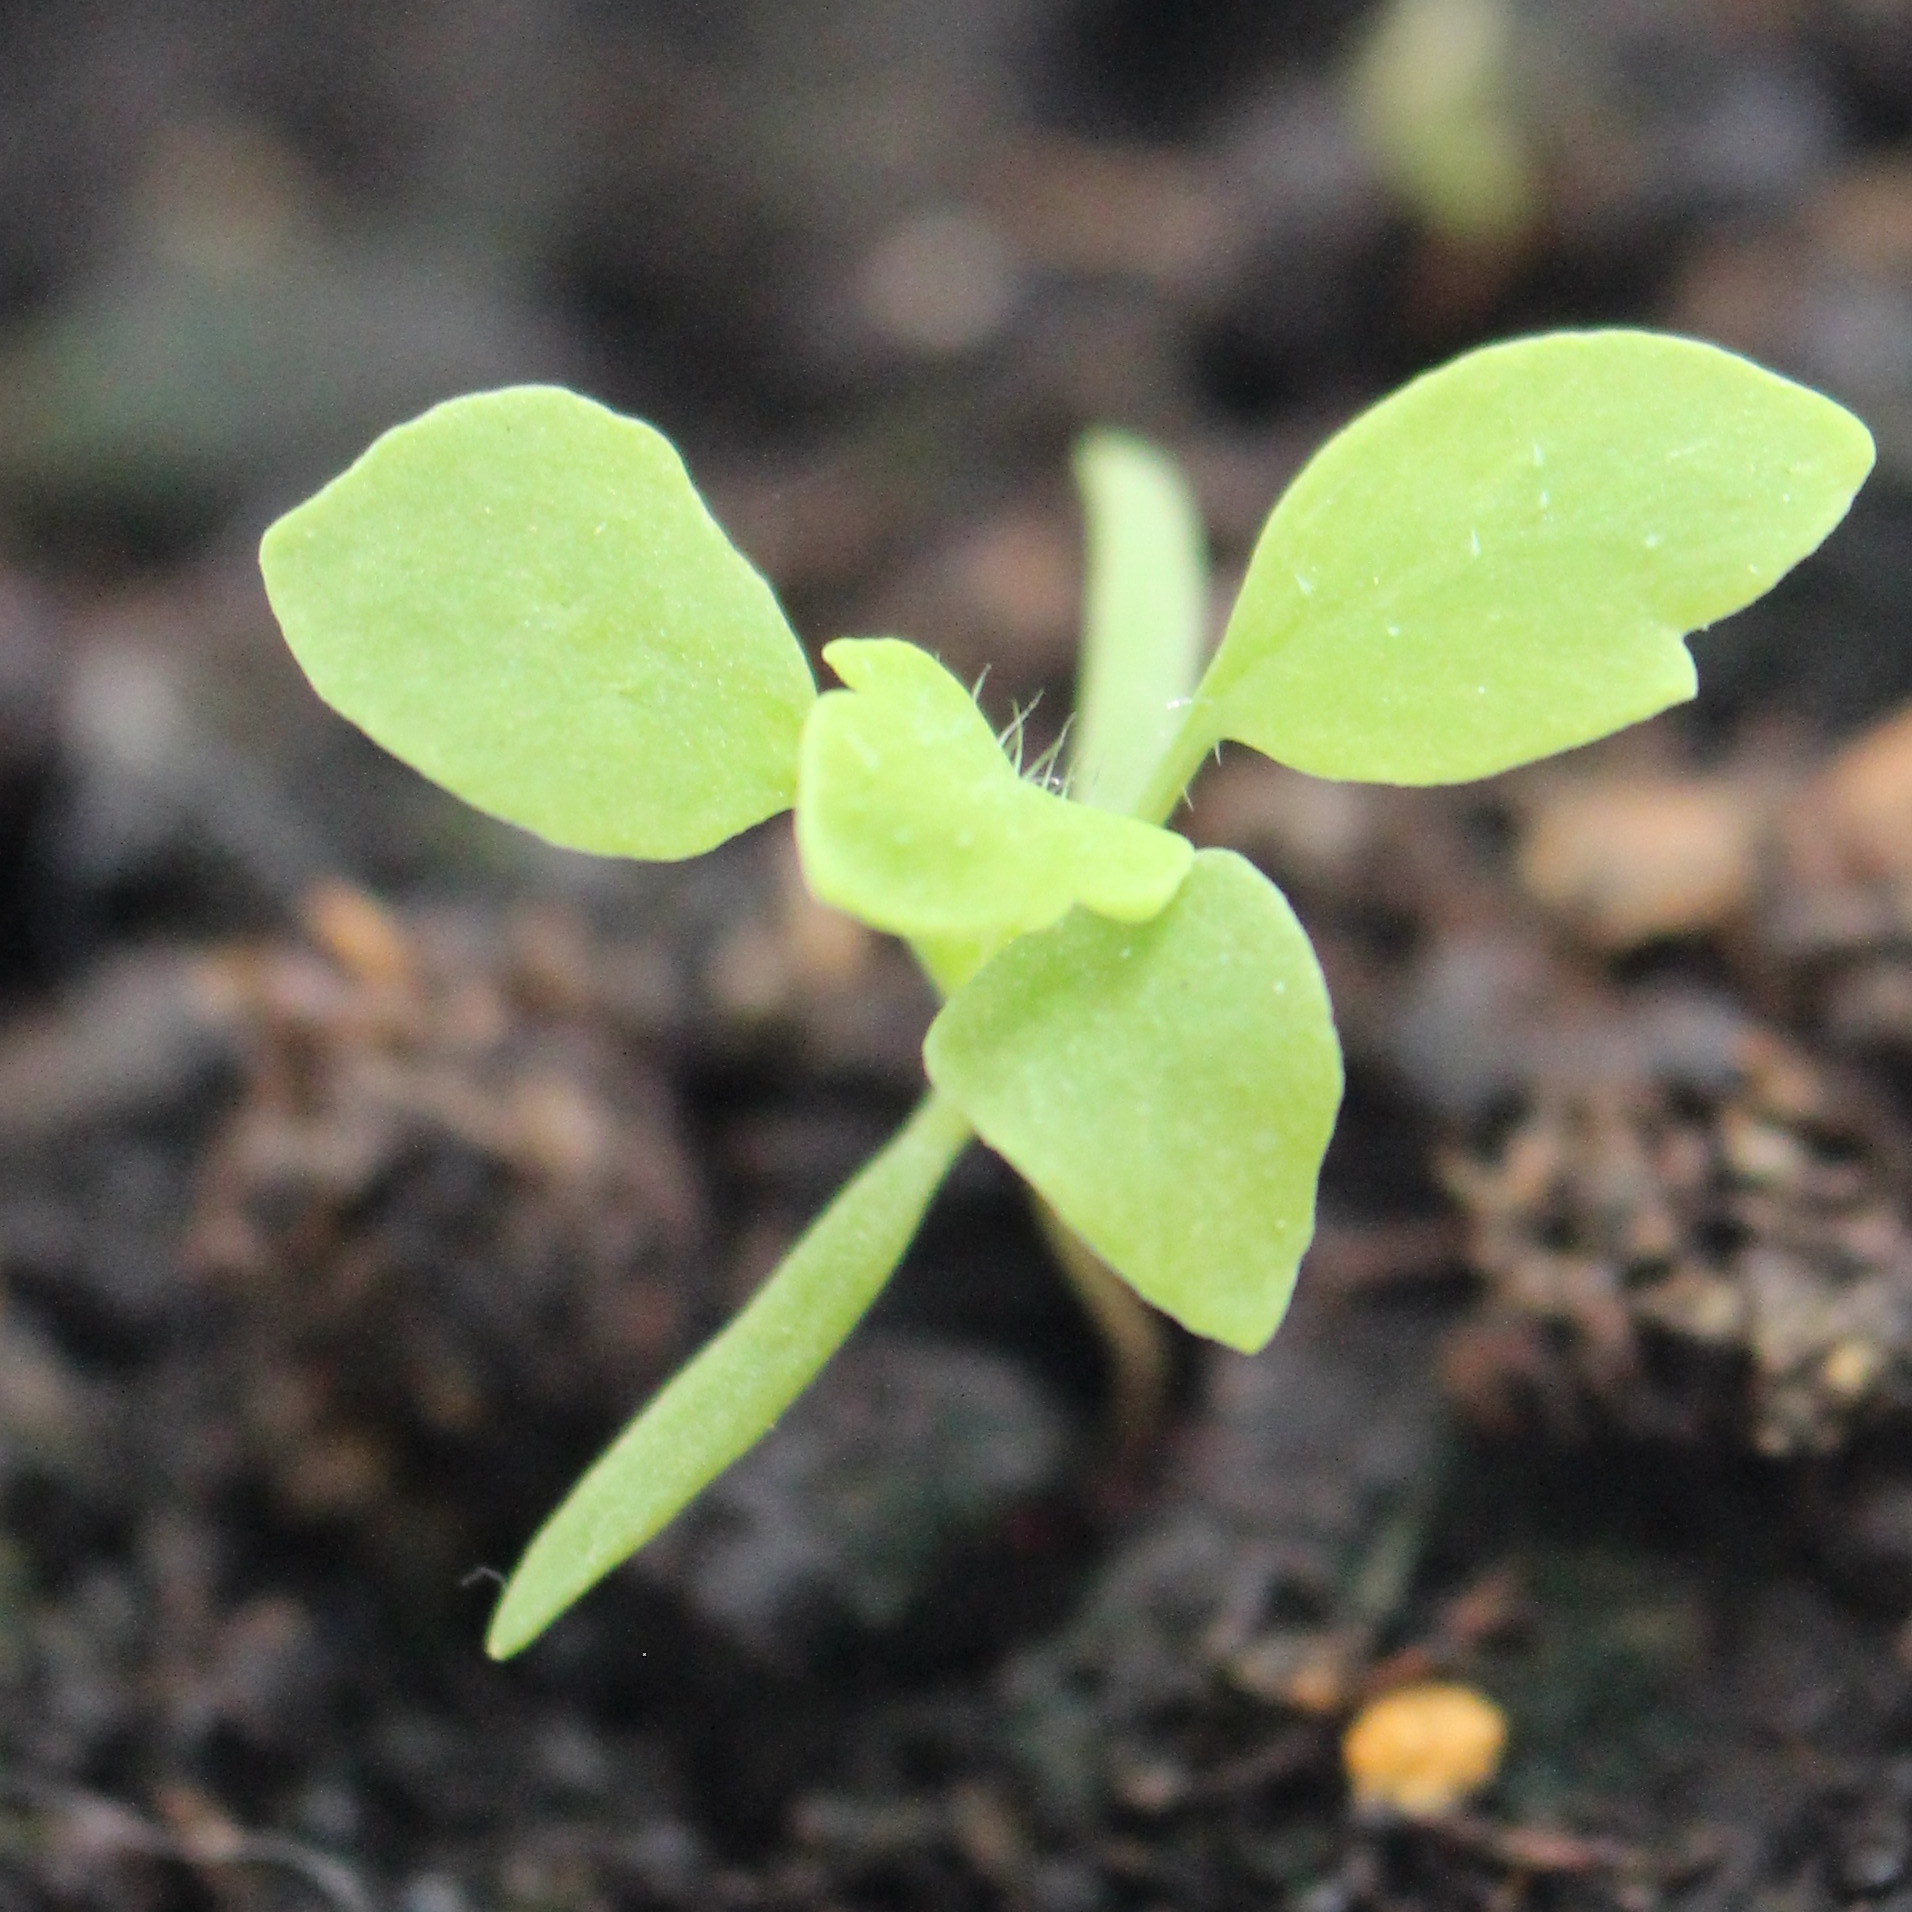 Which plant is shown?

Papaver rhoeas
